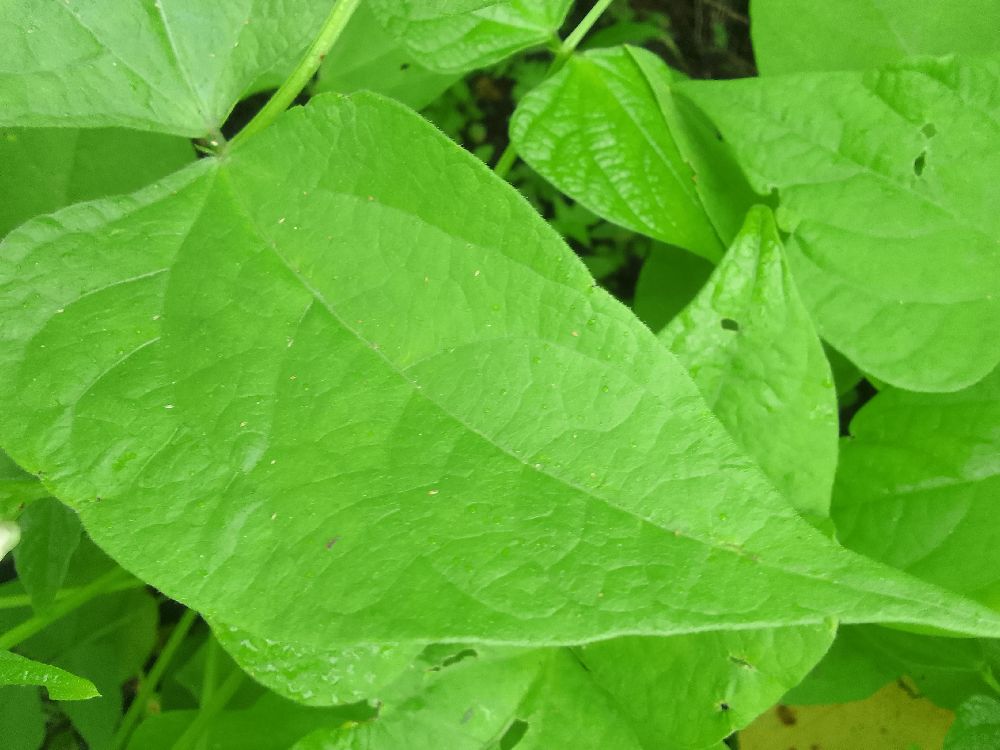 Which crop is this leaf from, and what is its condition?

common bean, healthy
